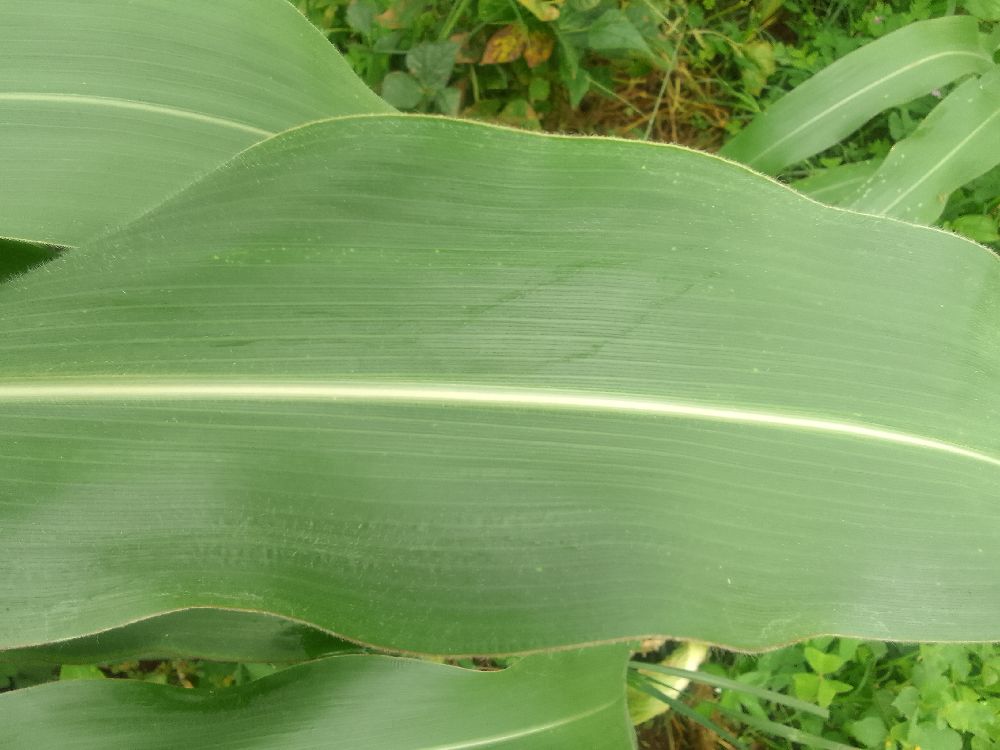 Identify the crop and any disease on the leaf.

maize, healthy
